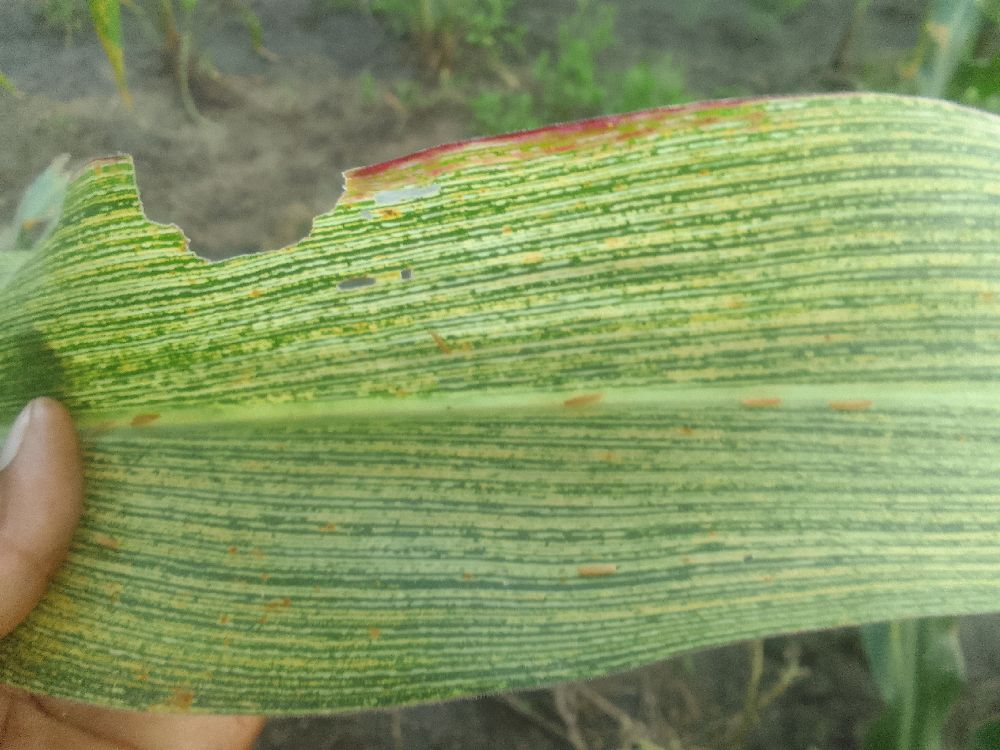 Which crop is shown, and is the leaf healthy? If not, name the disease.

maize, maize streak virus
